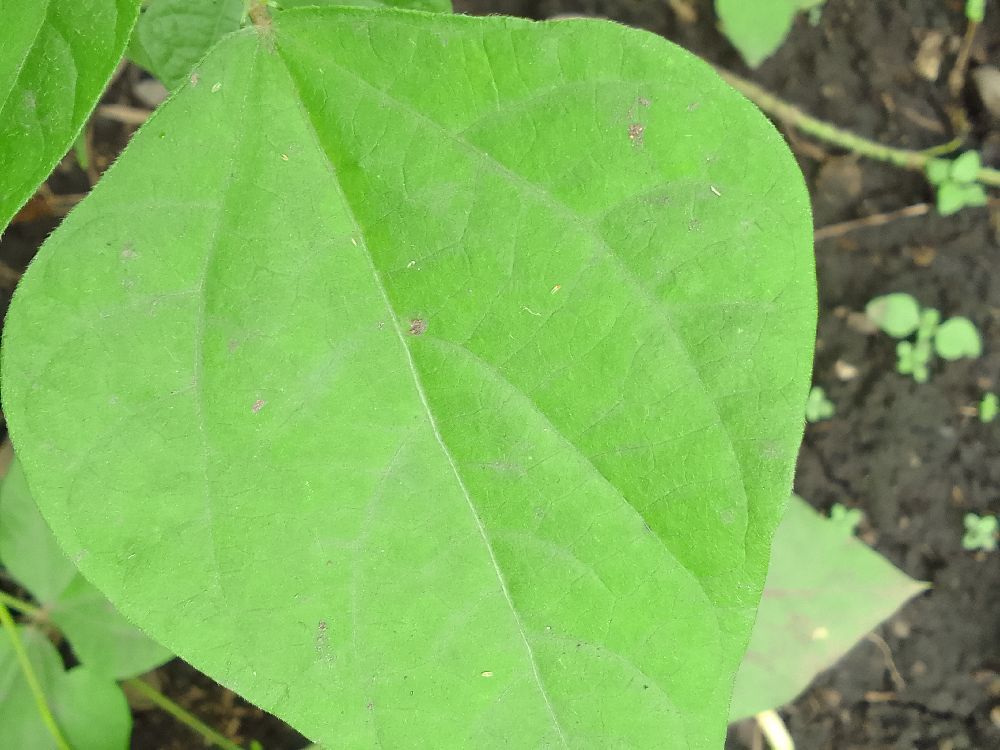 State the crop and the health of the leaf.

common bean, healthy
